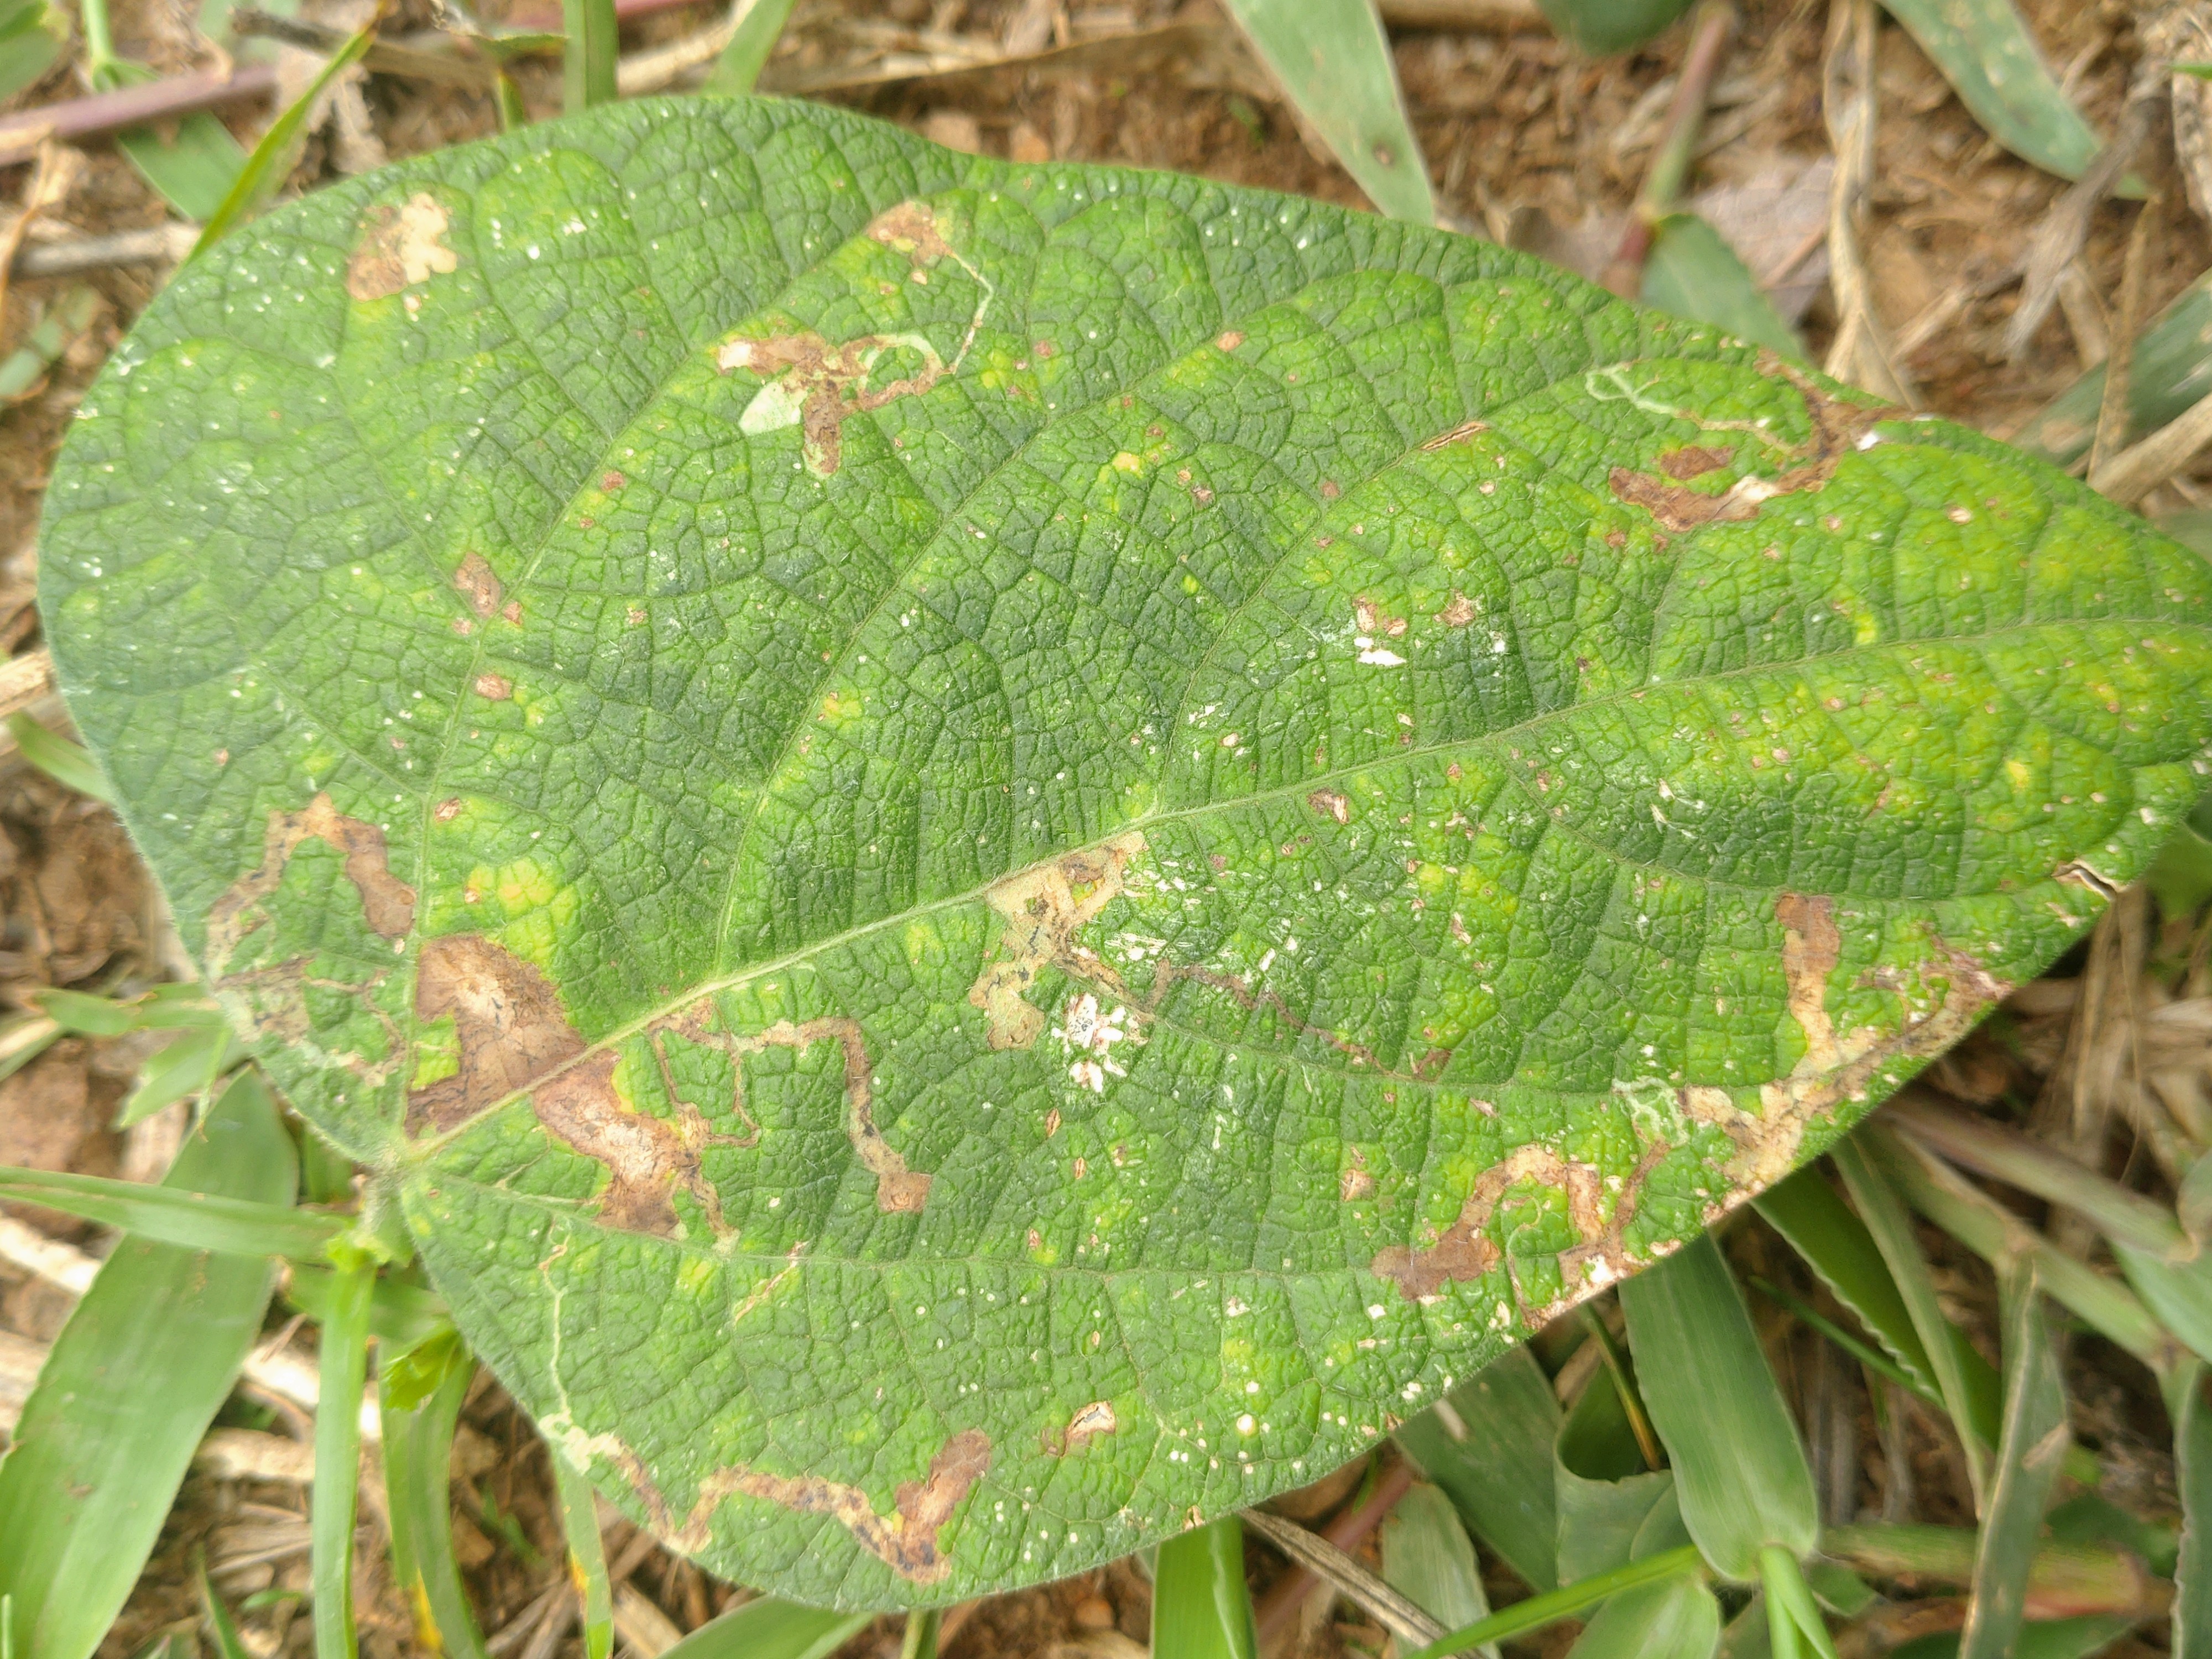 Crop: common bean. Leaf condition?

rust
